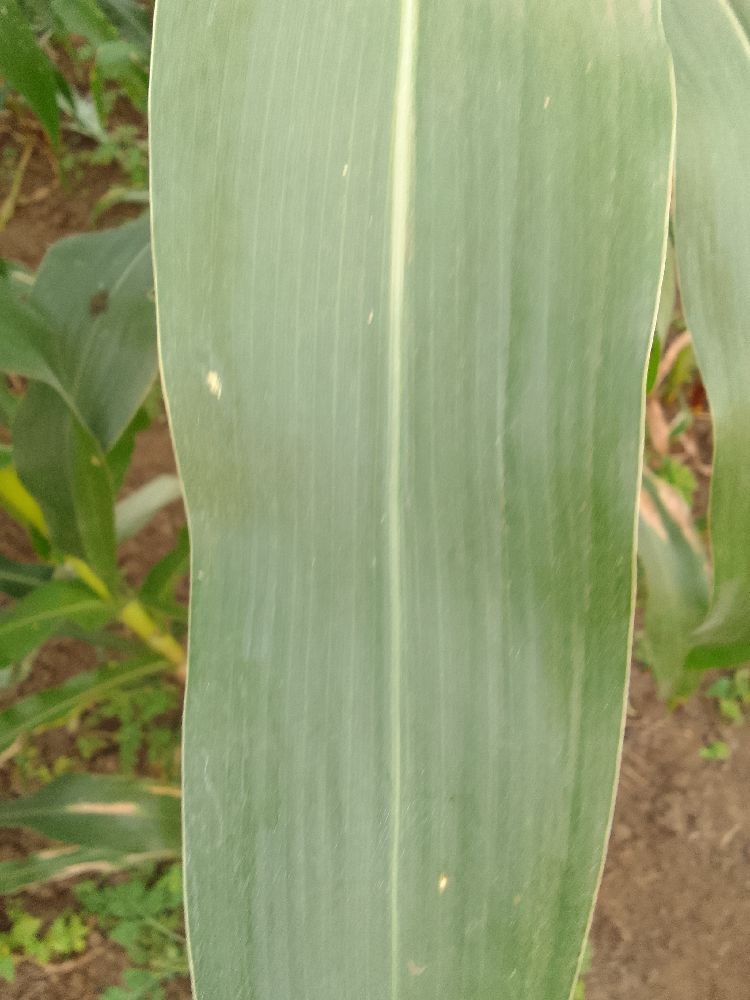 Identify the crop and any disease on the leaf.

maize, healthy
